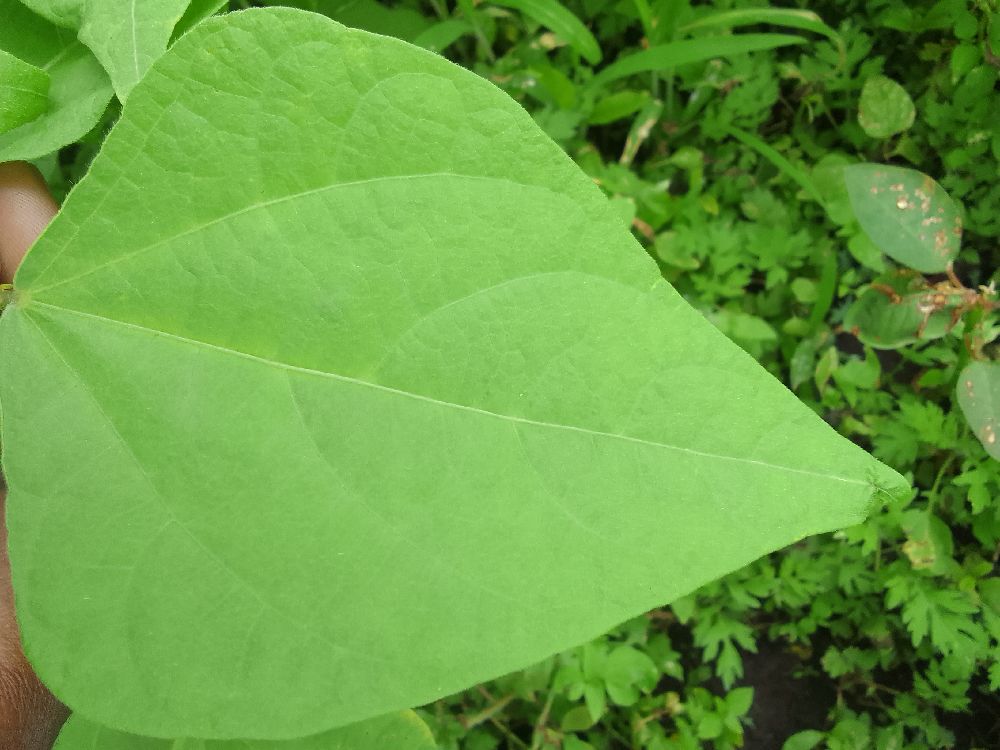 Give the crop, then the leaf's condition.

common bean, healthy
